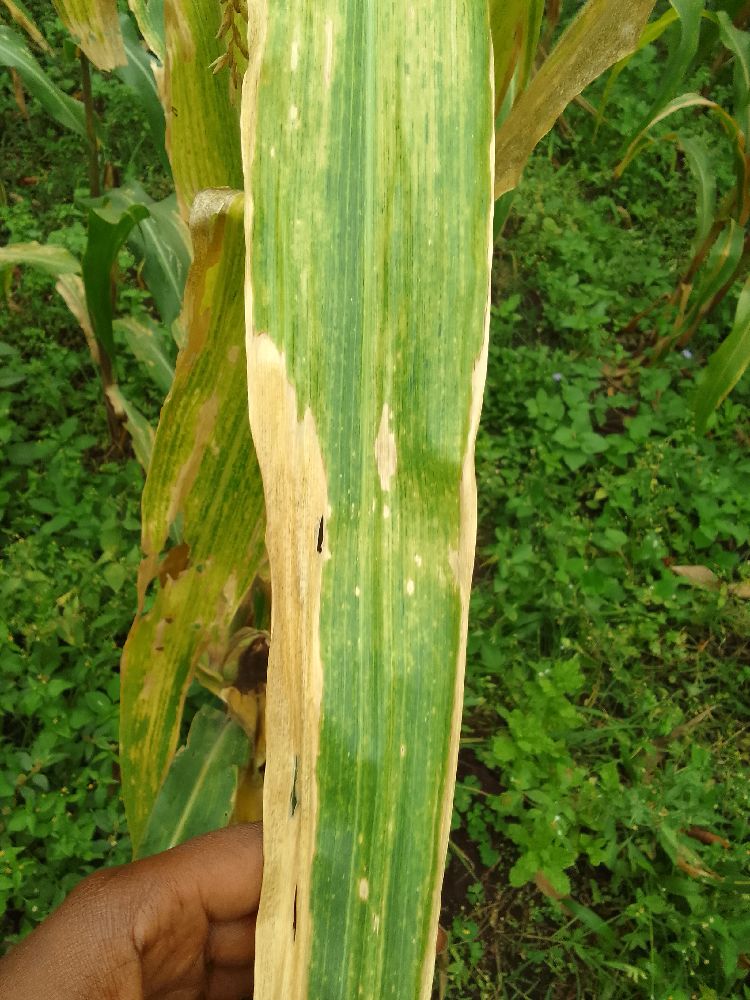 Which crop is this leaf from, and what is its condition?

maize, maize lethal necrosis
